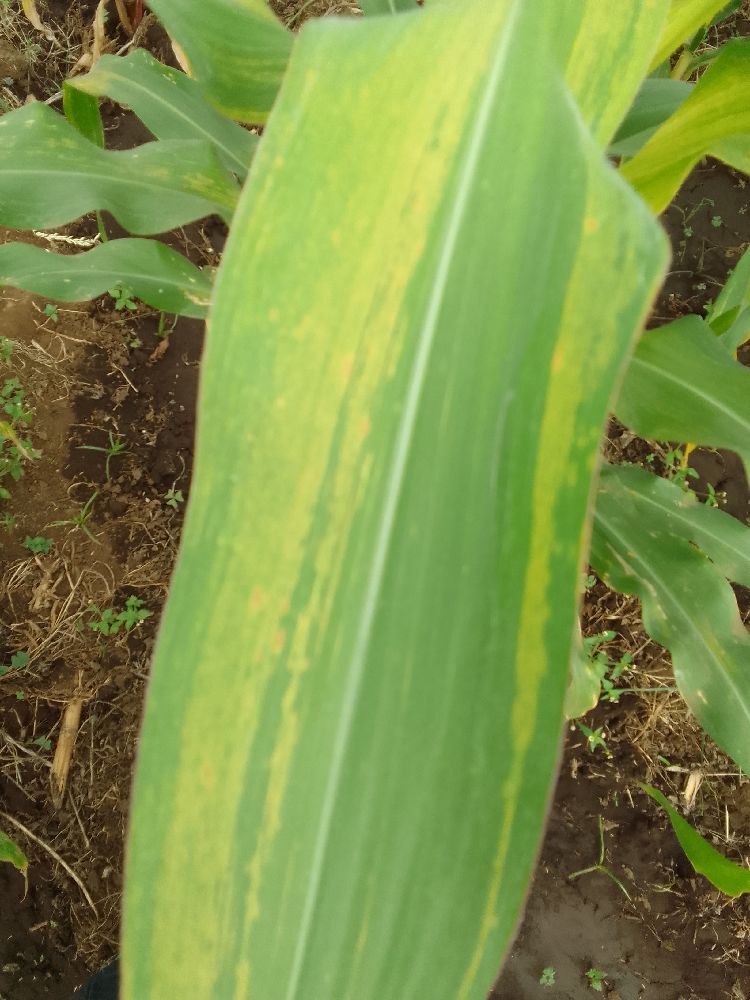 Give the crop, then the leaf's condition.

maize, maize lethal necrosis
